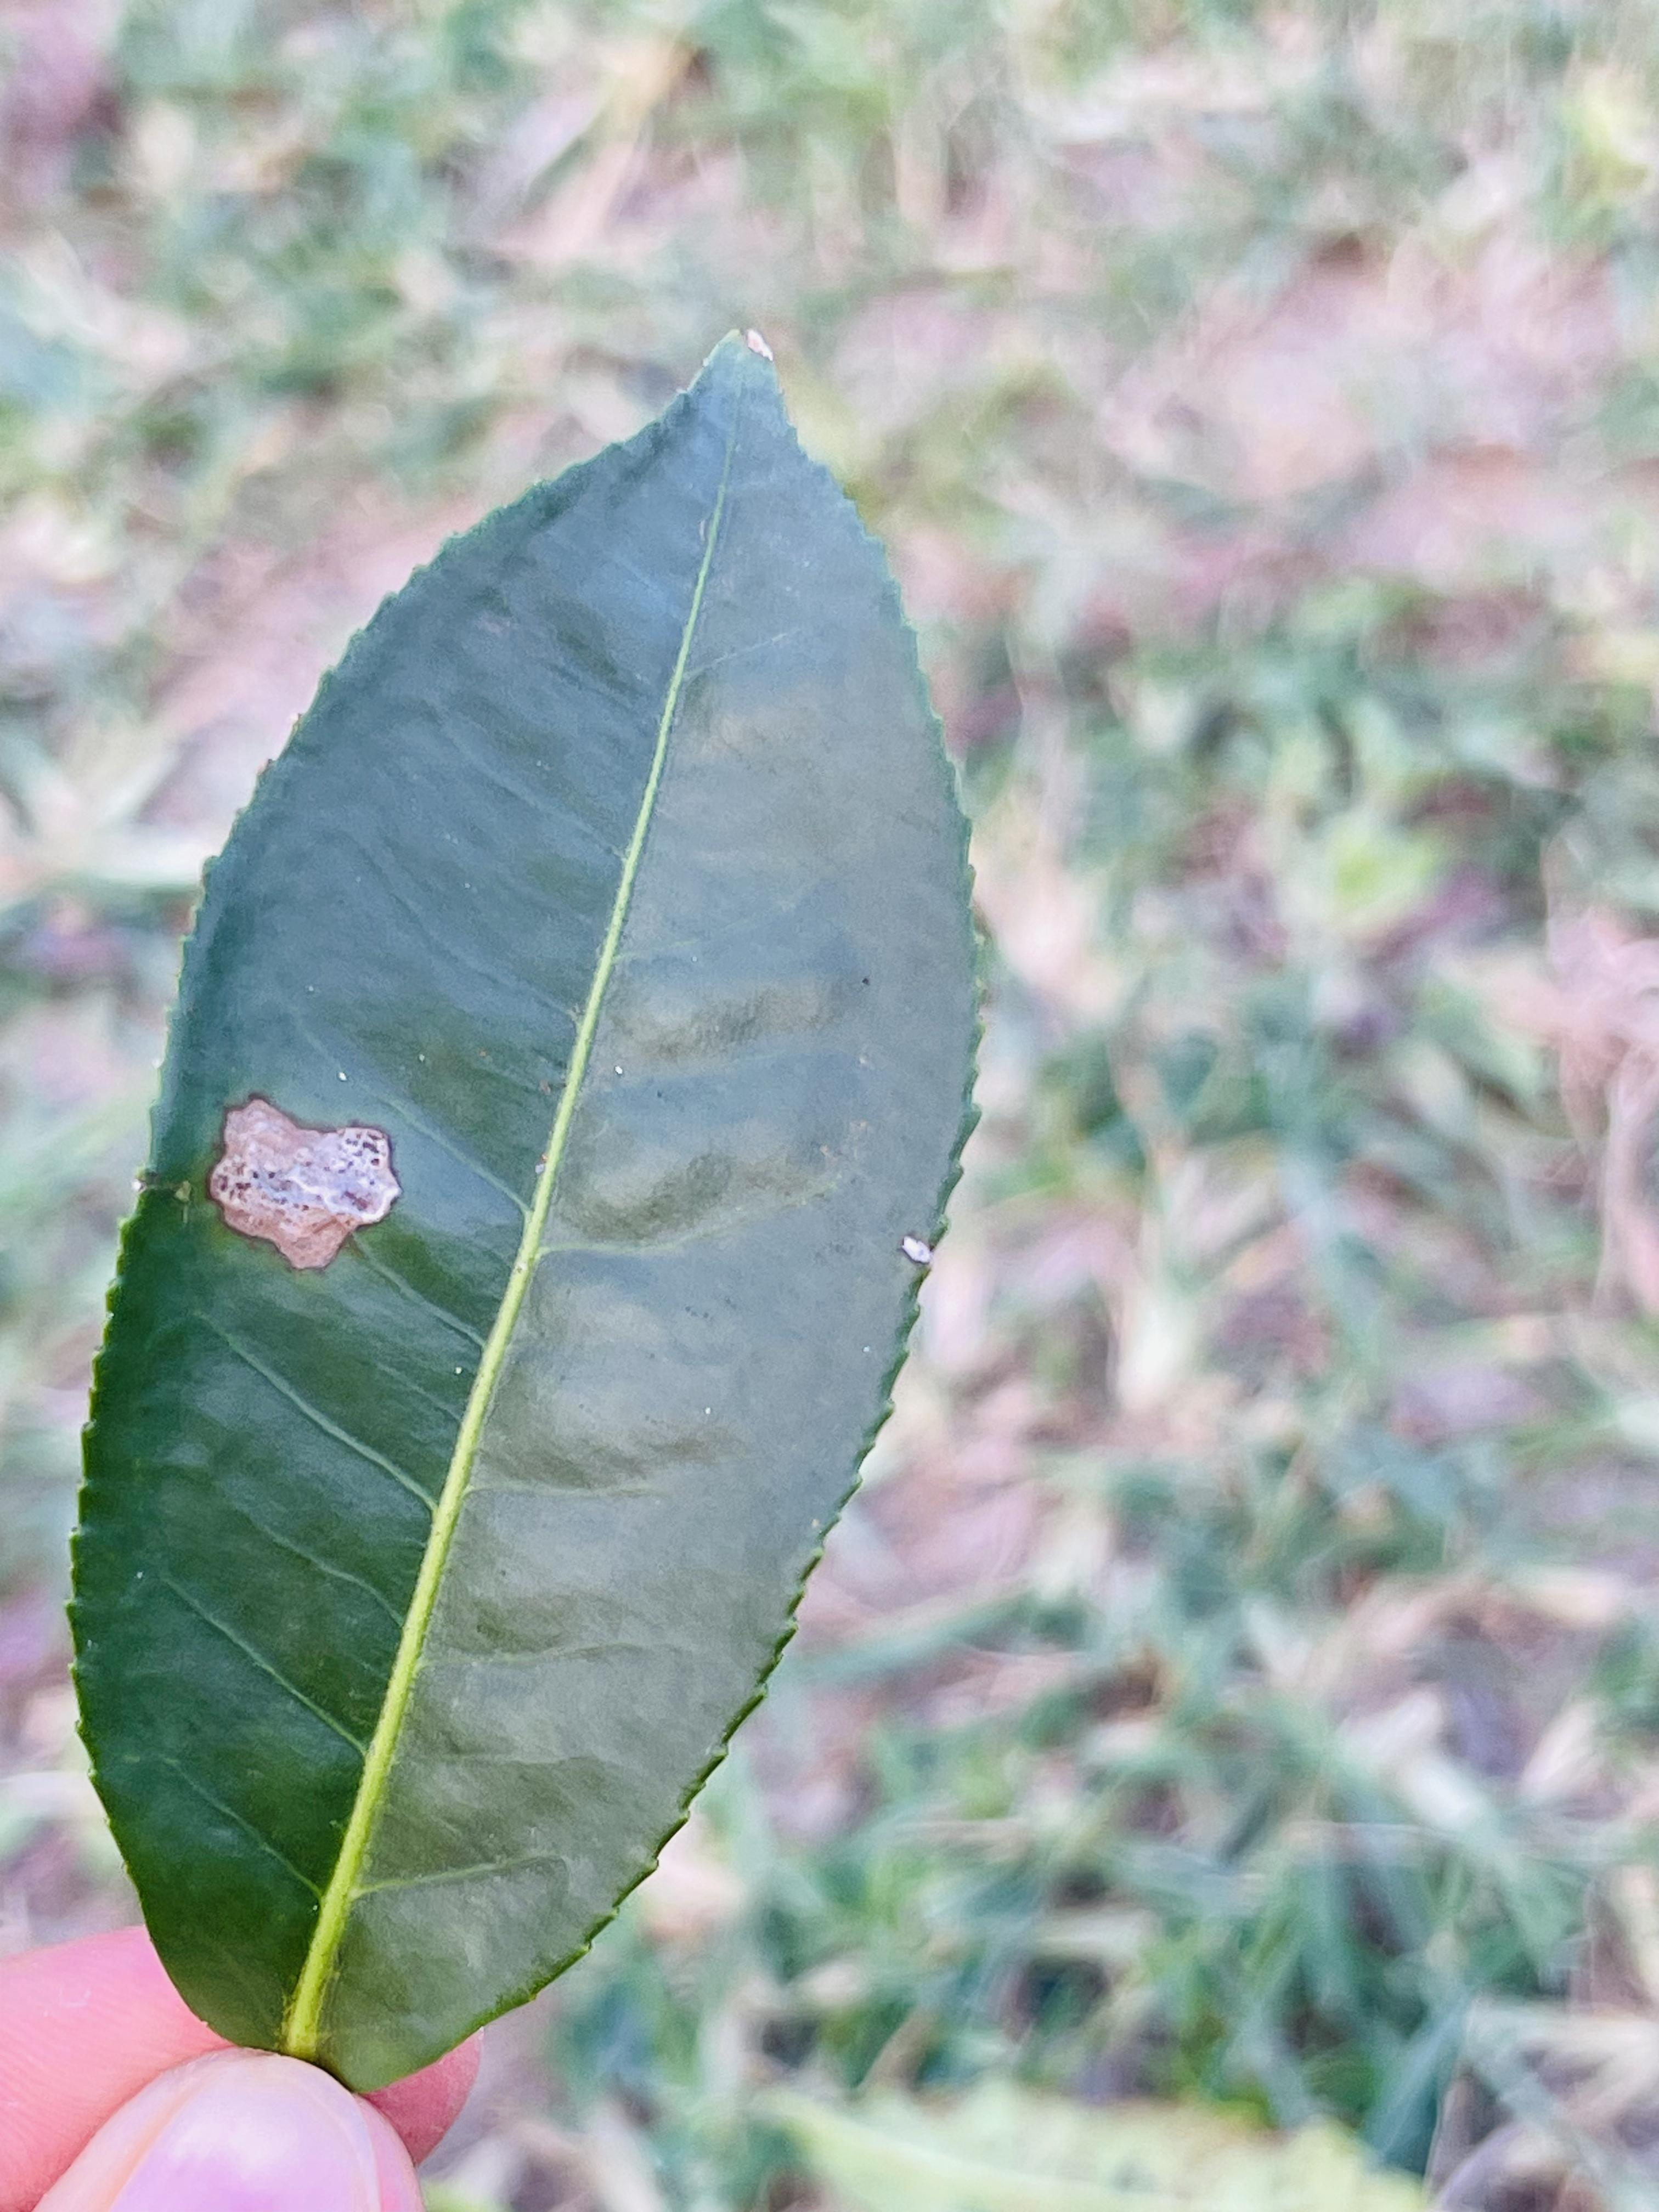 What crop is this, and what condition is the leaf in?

tea, blight
